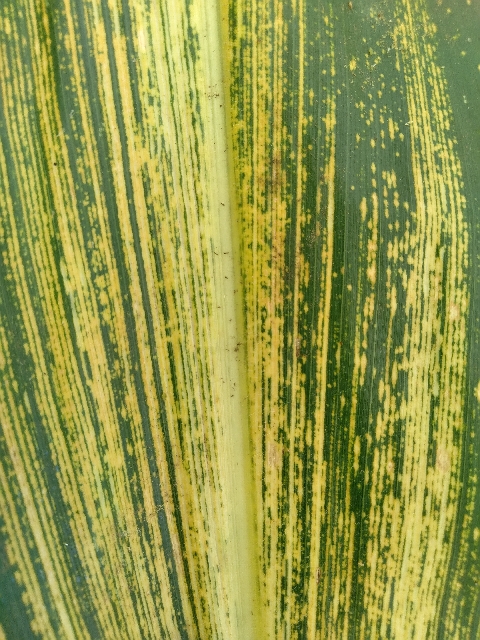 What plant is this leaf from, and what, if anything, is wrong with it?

maize, maize streak virus
